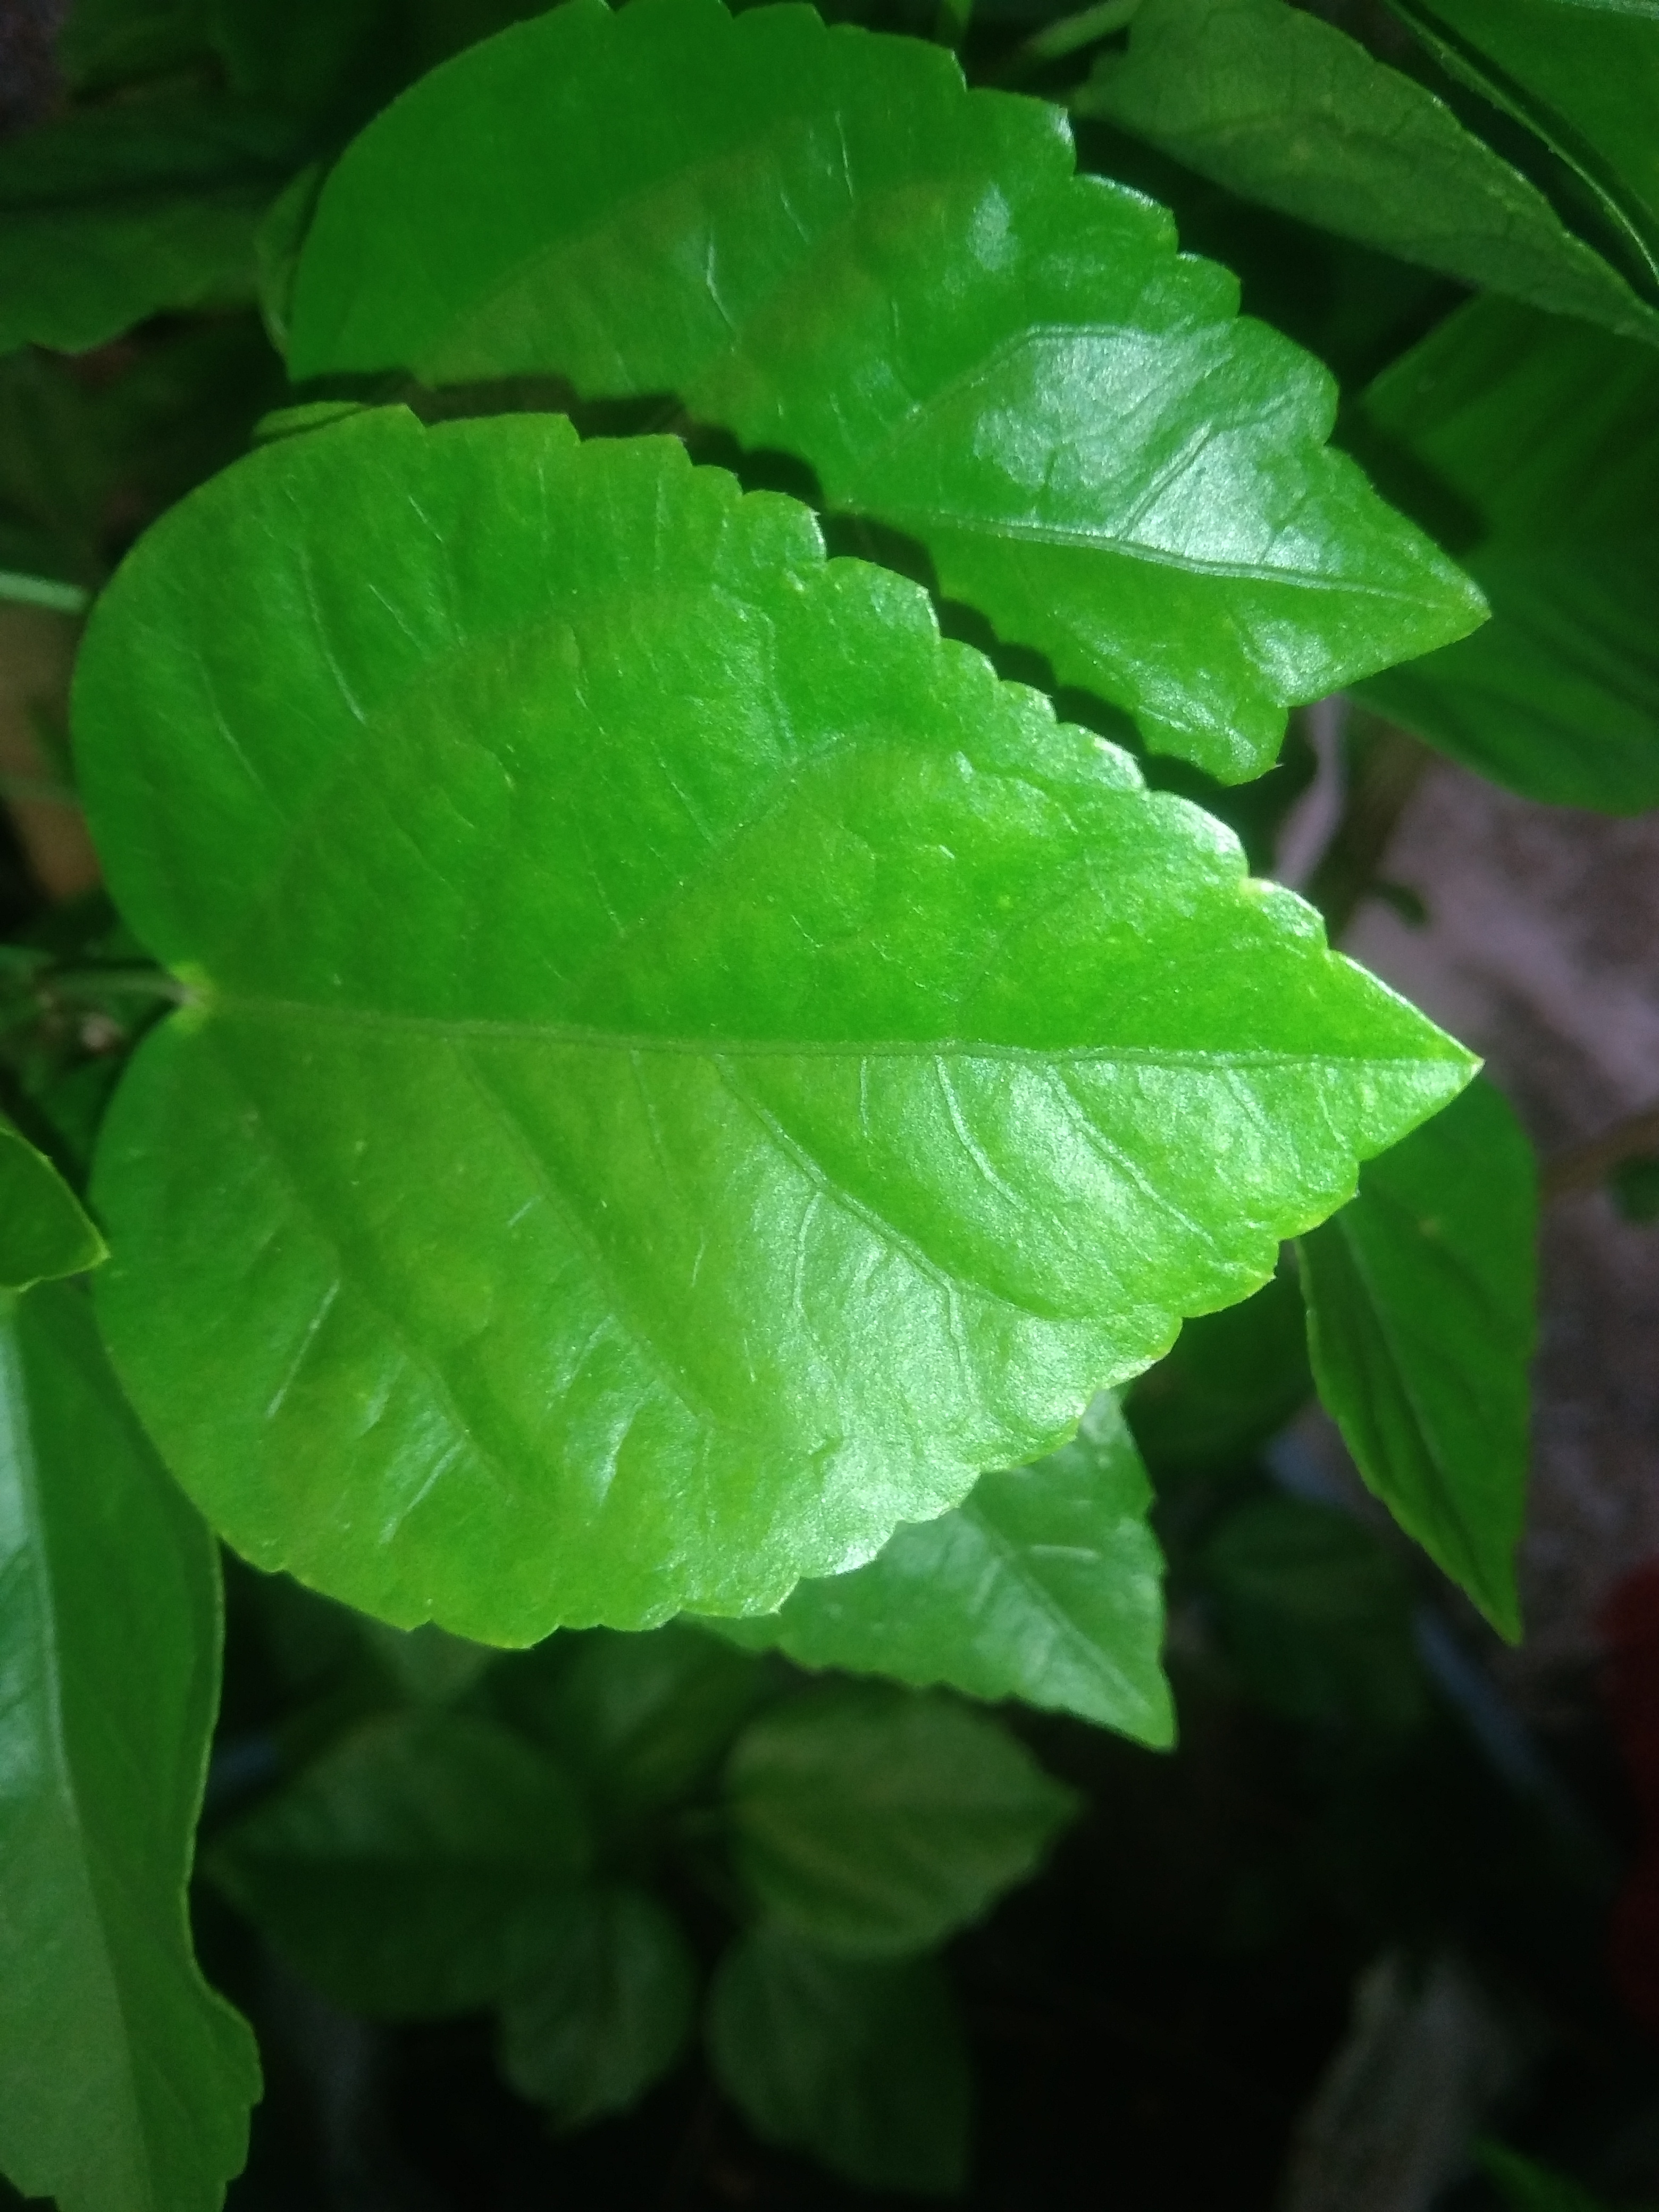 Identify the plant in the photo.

hibiscus
